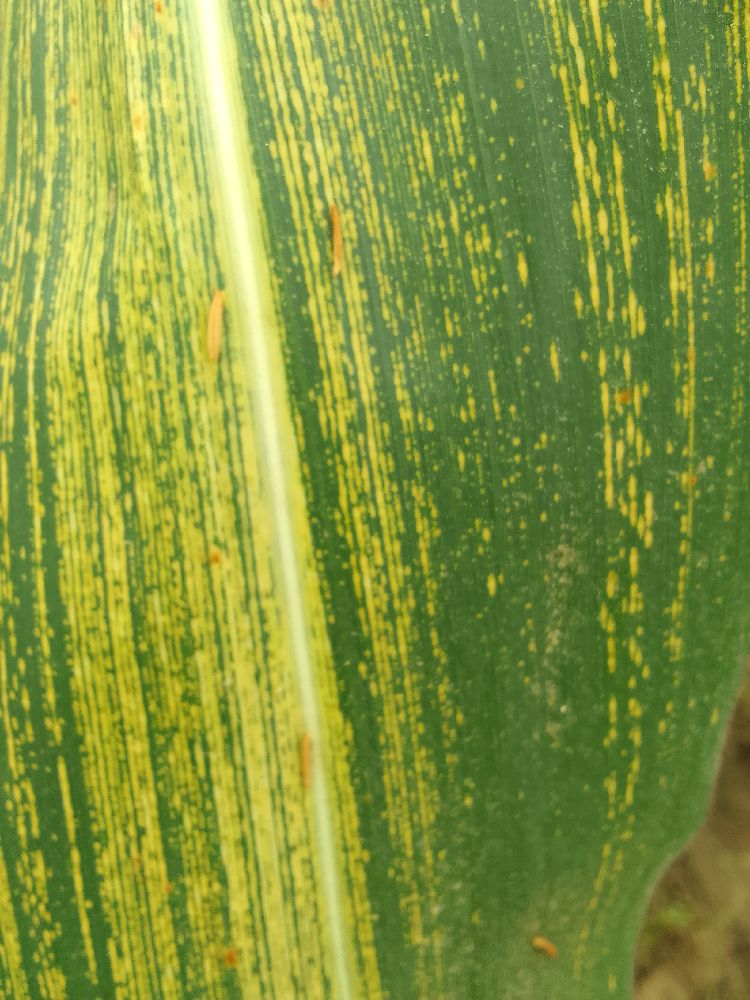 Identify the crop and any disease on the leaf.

maize, maize streak virus
